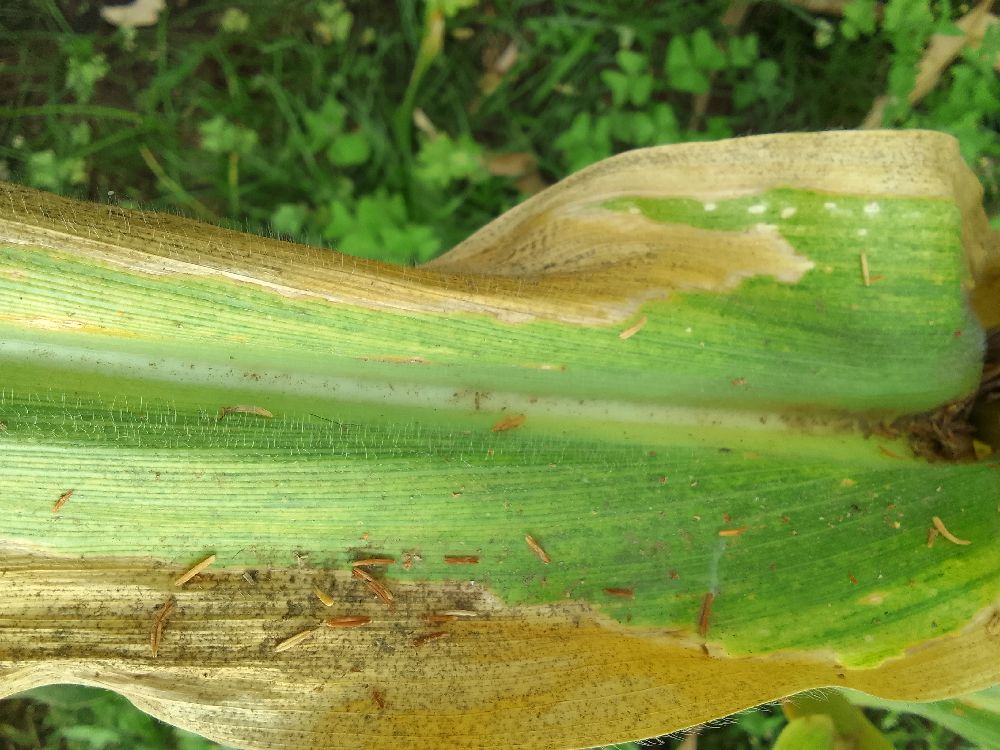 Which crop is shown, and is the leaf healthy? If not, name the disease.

maize, maize lethal necrosis
